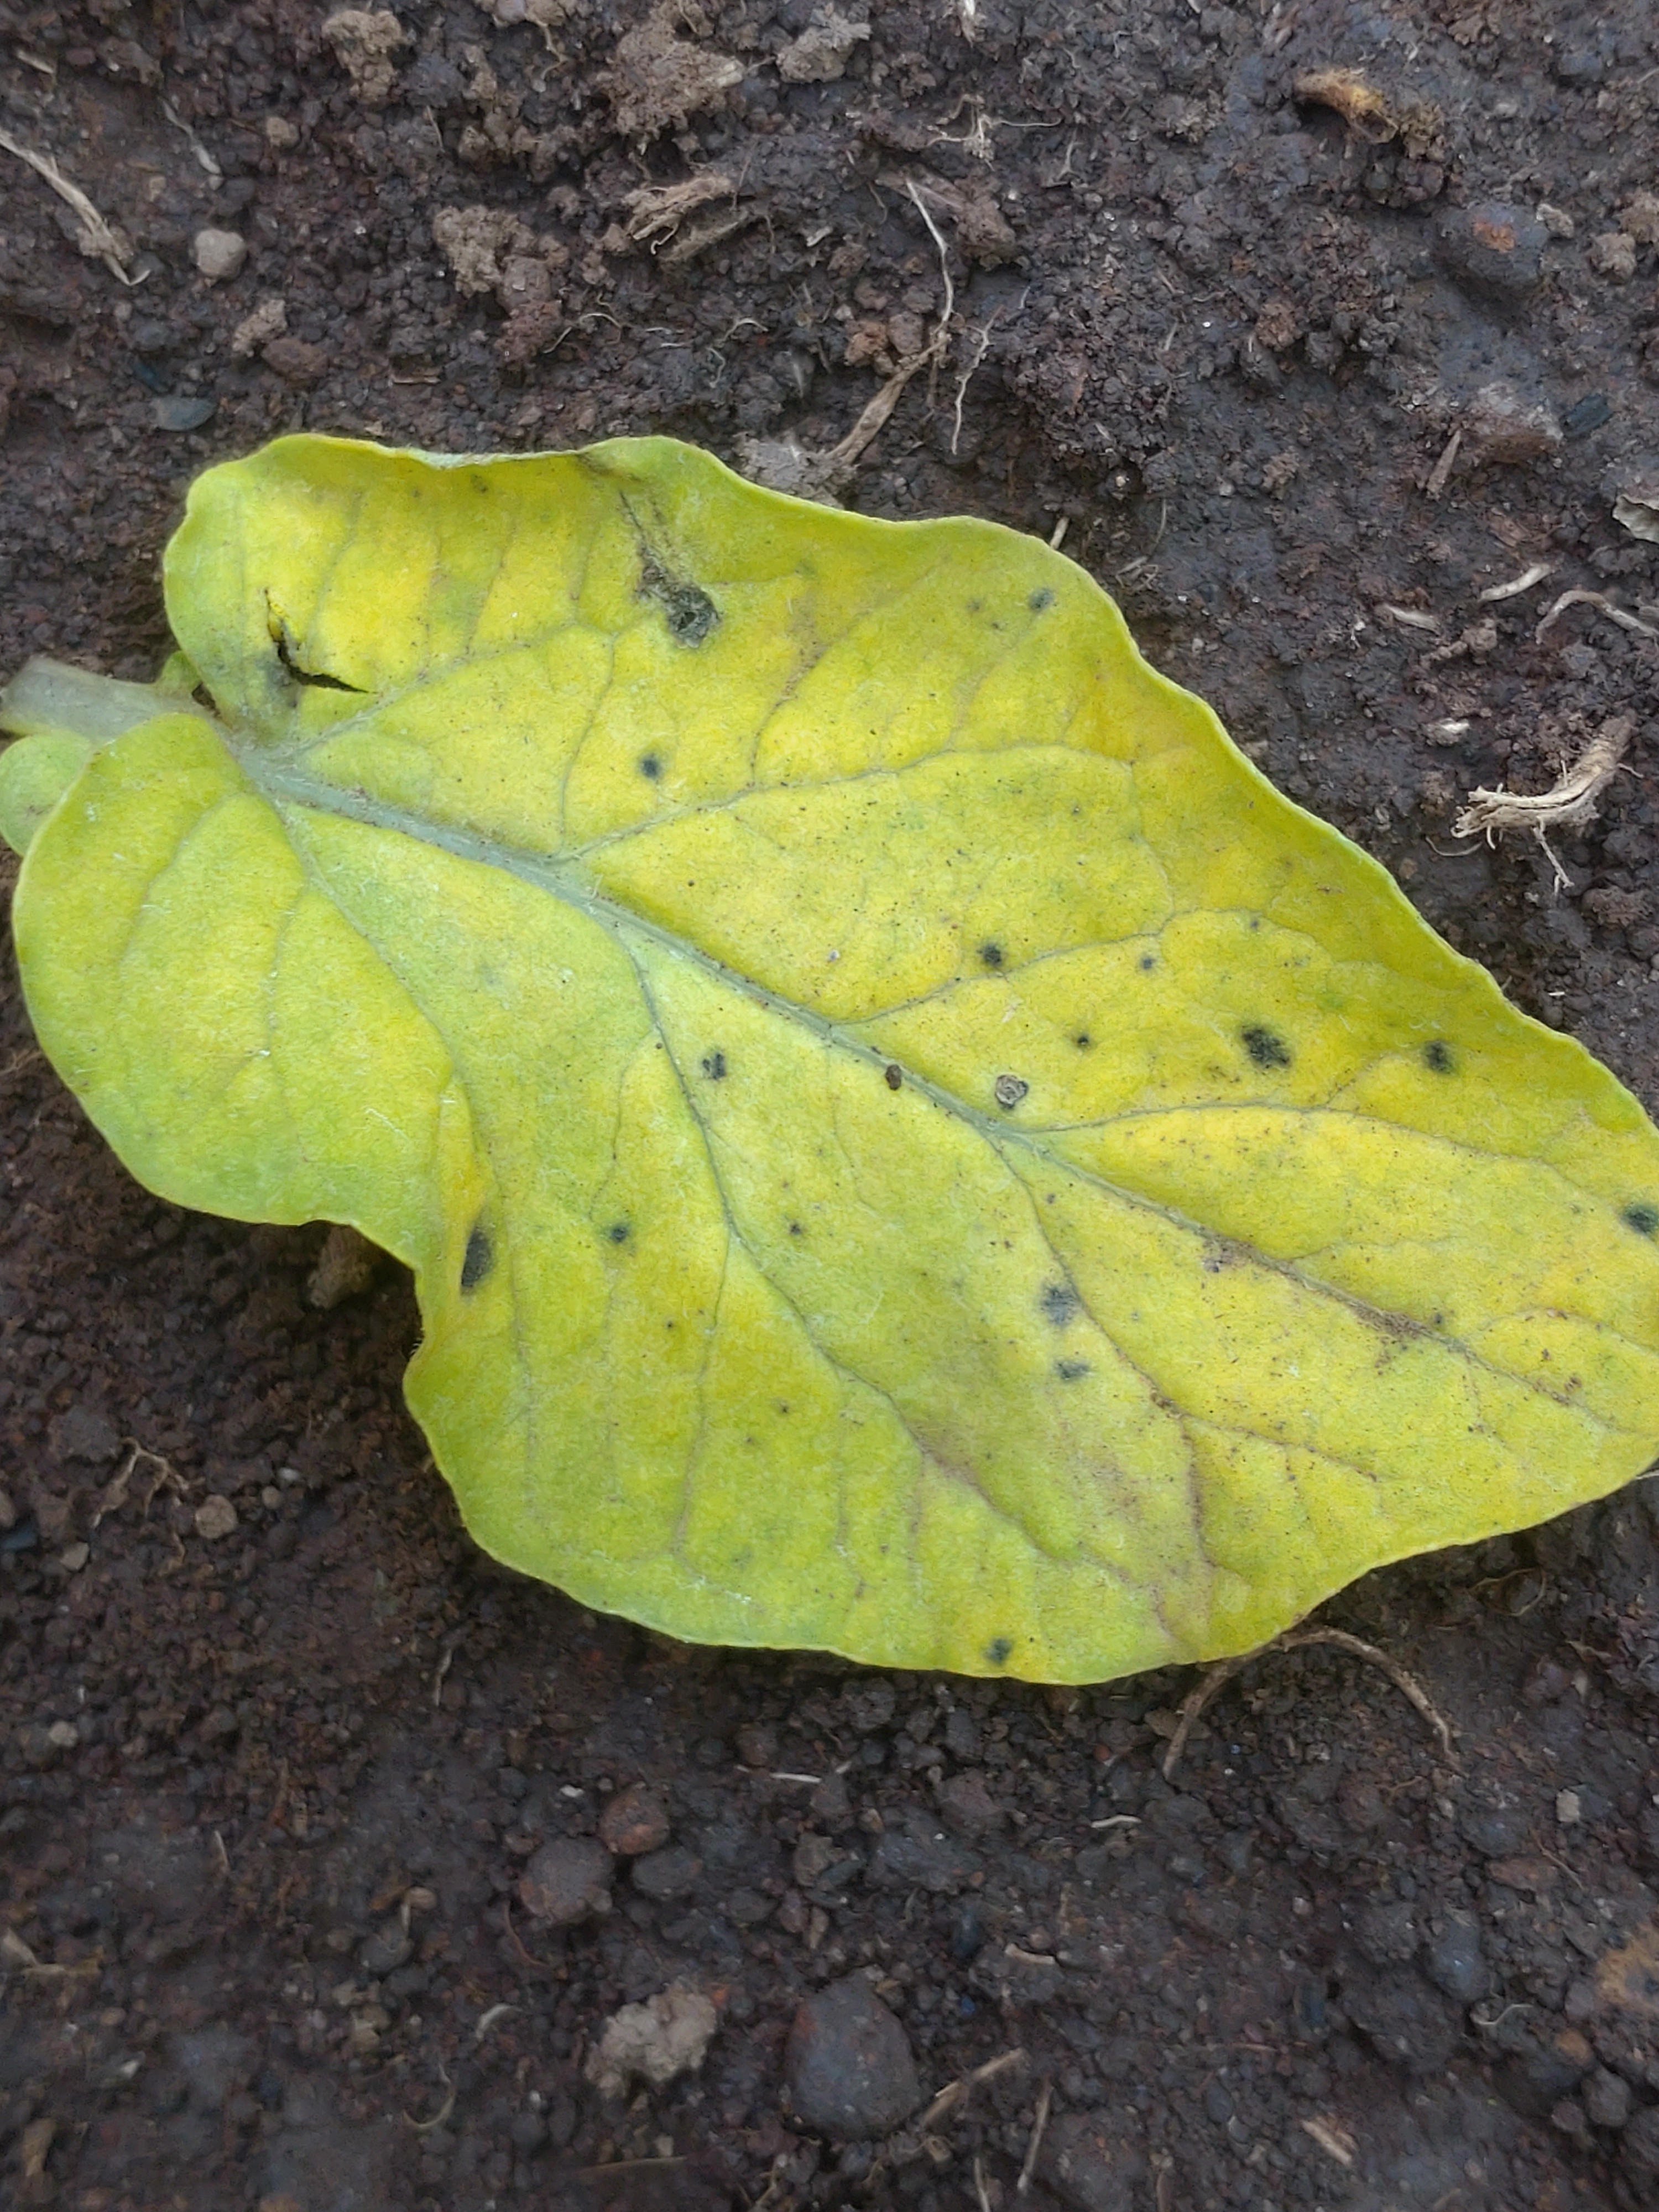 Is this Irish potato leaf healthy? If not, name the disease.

late blight
